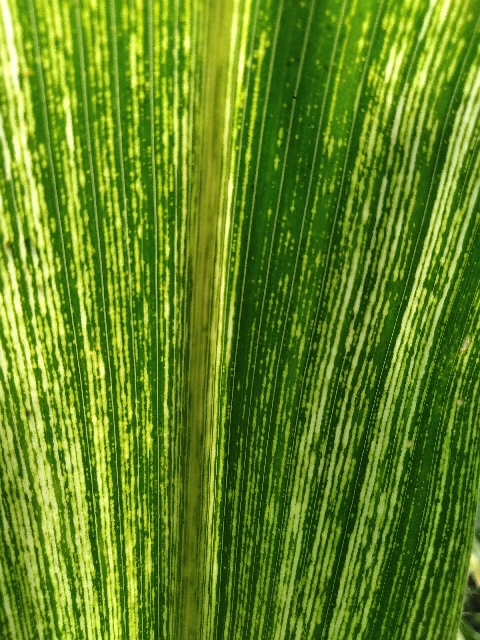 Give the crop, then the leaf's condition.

maize, maize streak virus
